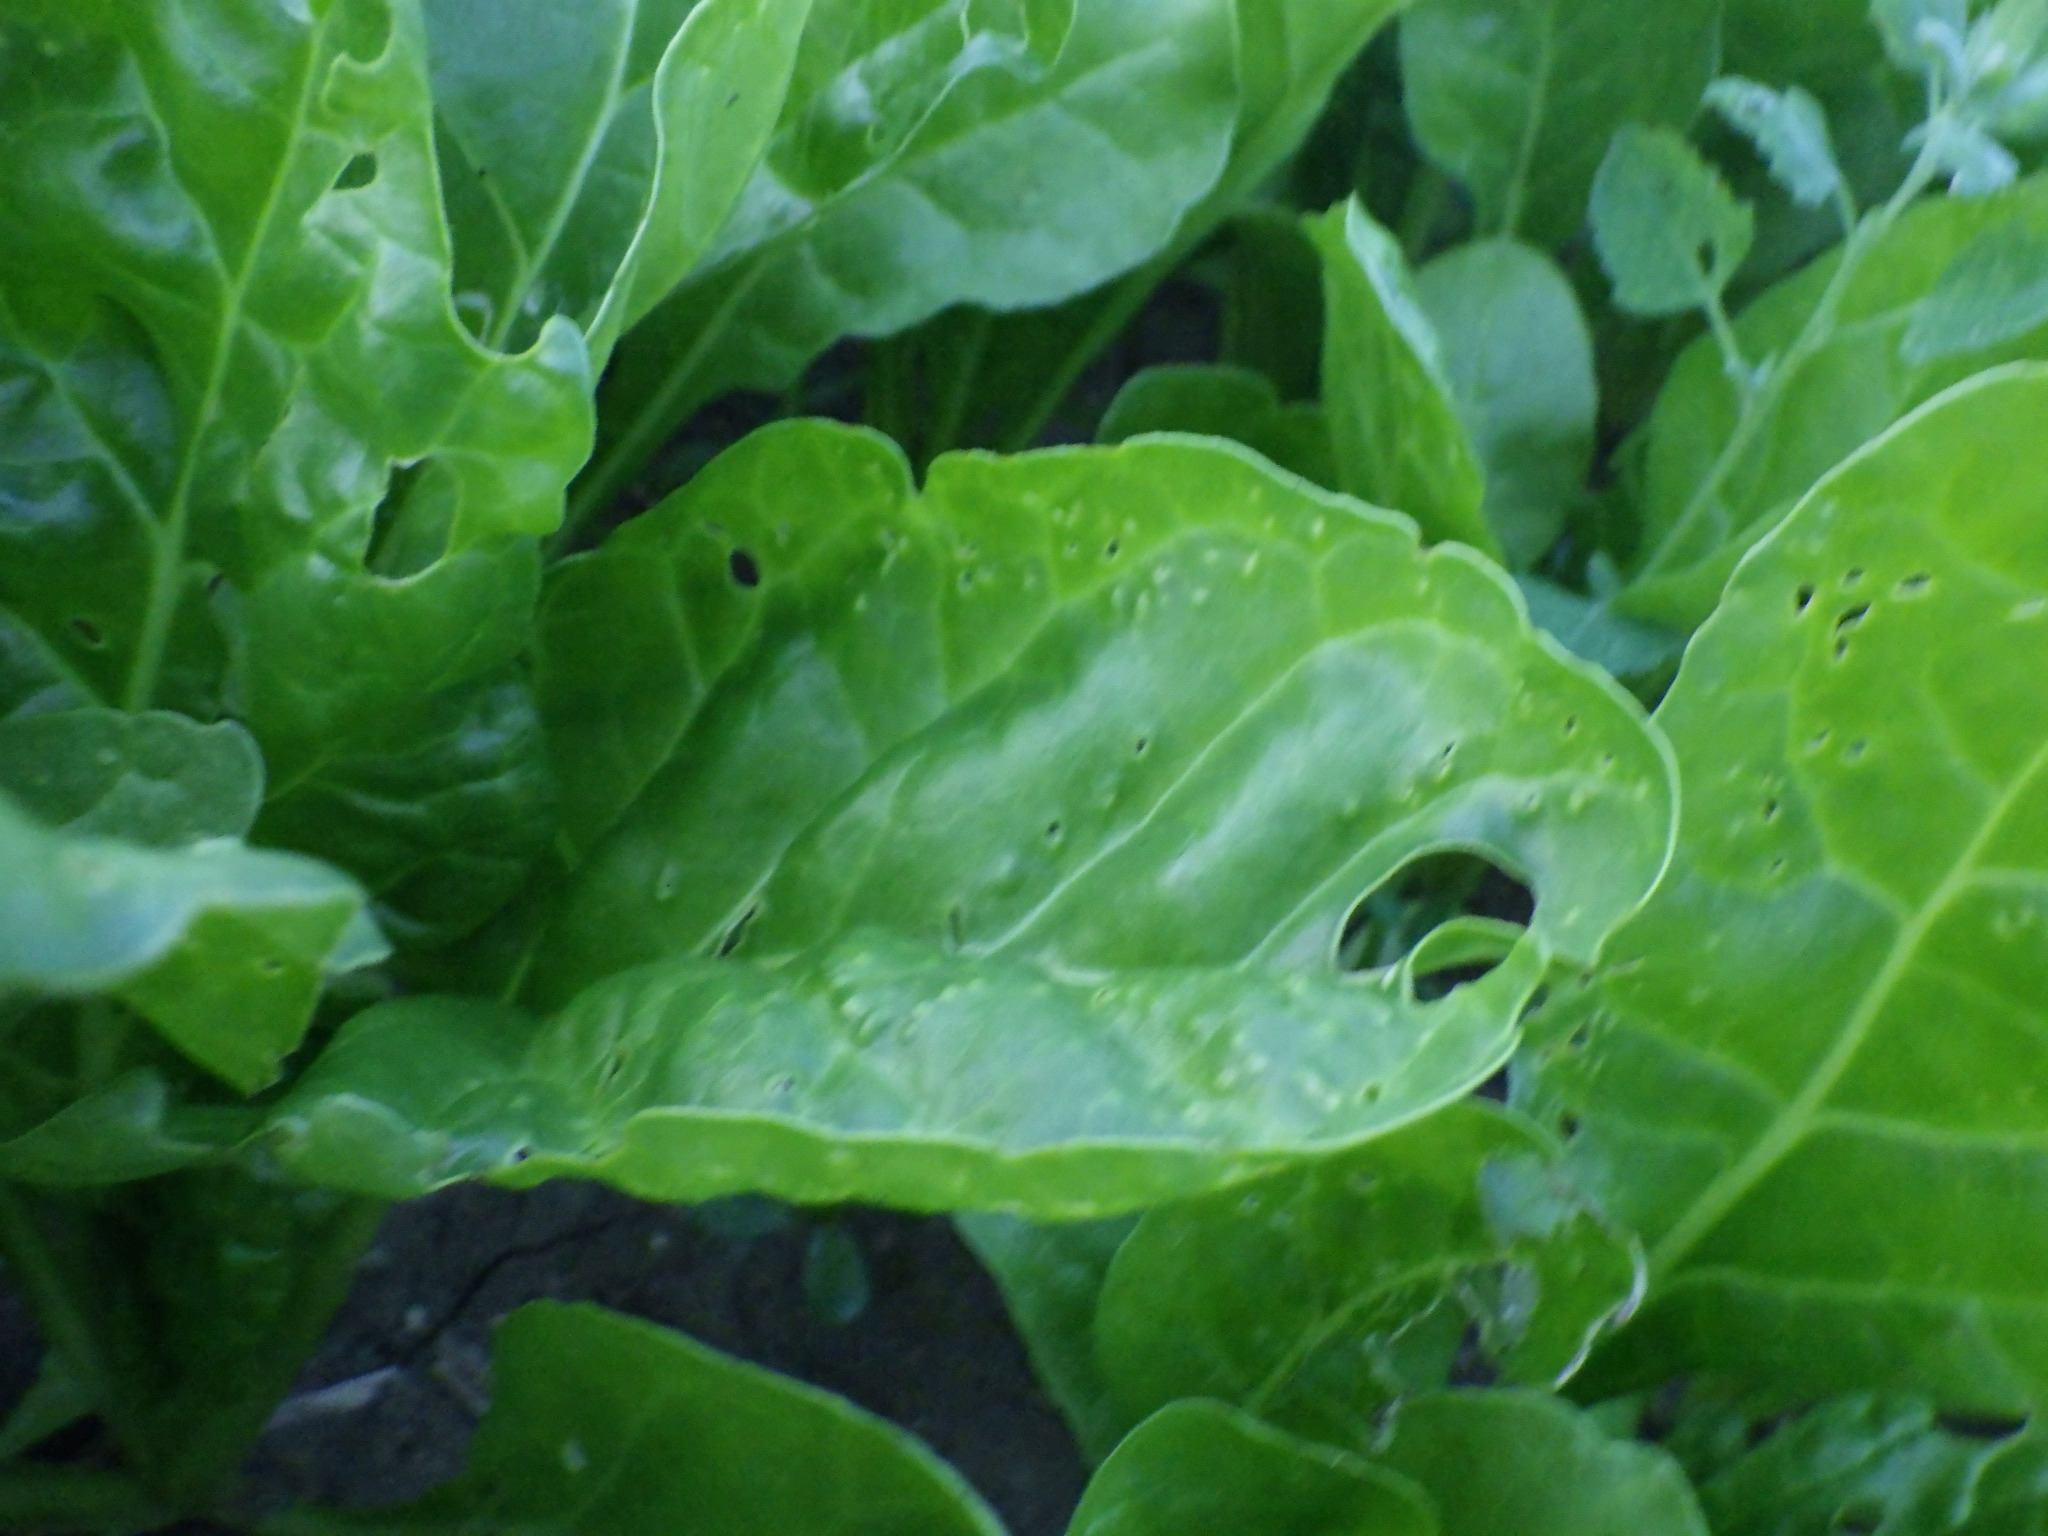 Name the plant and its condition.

chard, cercospora, phytophagous
